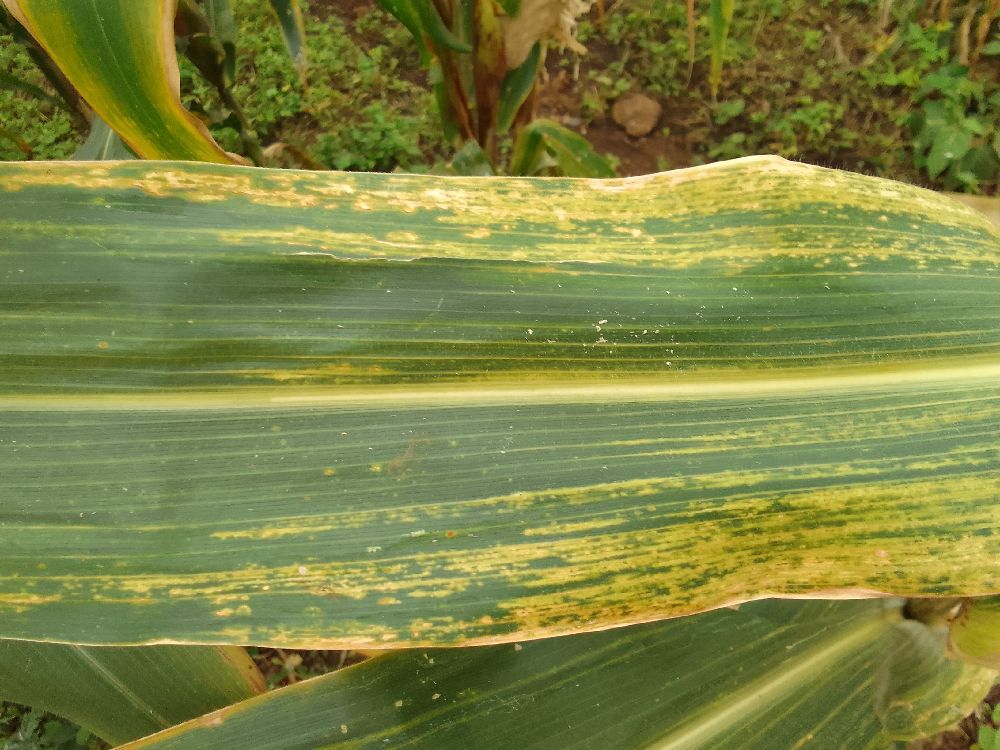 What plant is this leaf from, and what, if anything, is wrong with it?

maize, maize lethal necrosis
